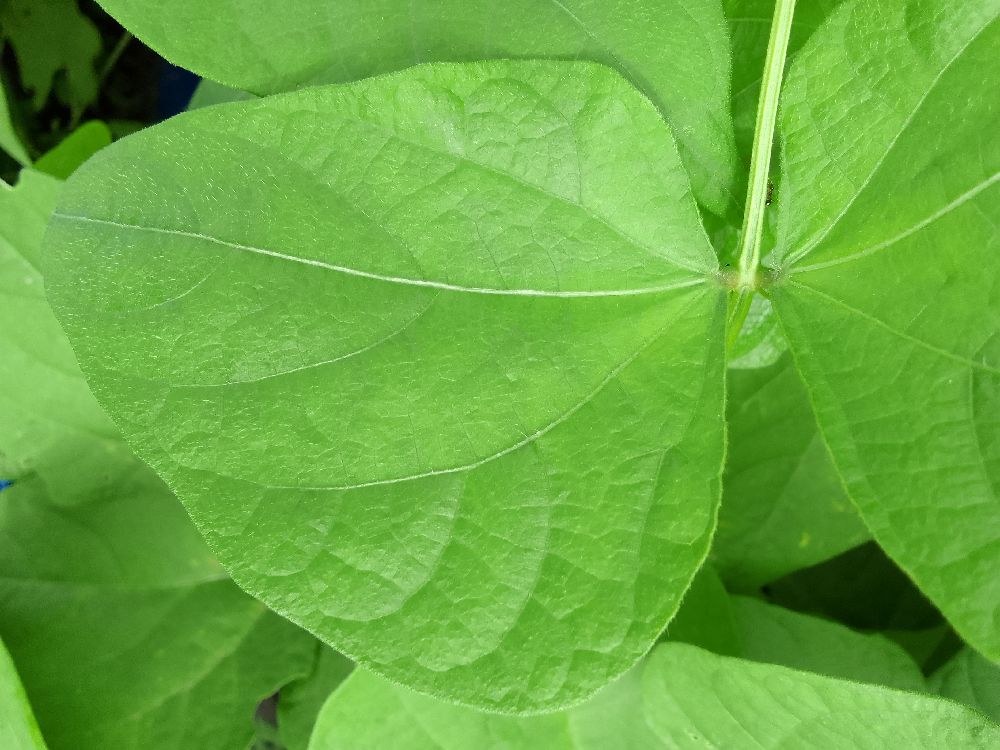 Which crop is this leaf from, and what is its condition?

common bean, healthy
